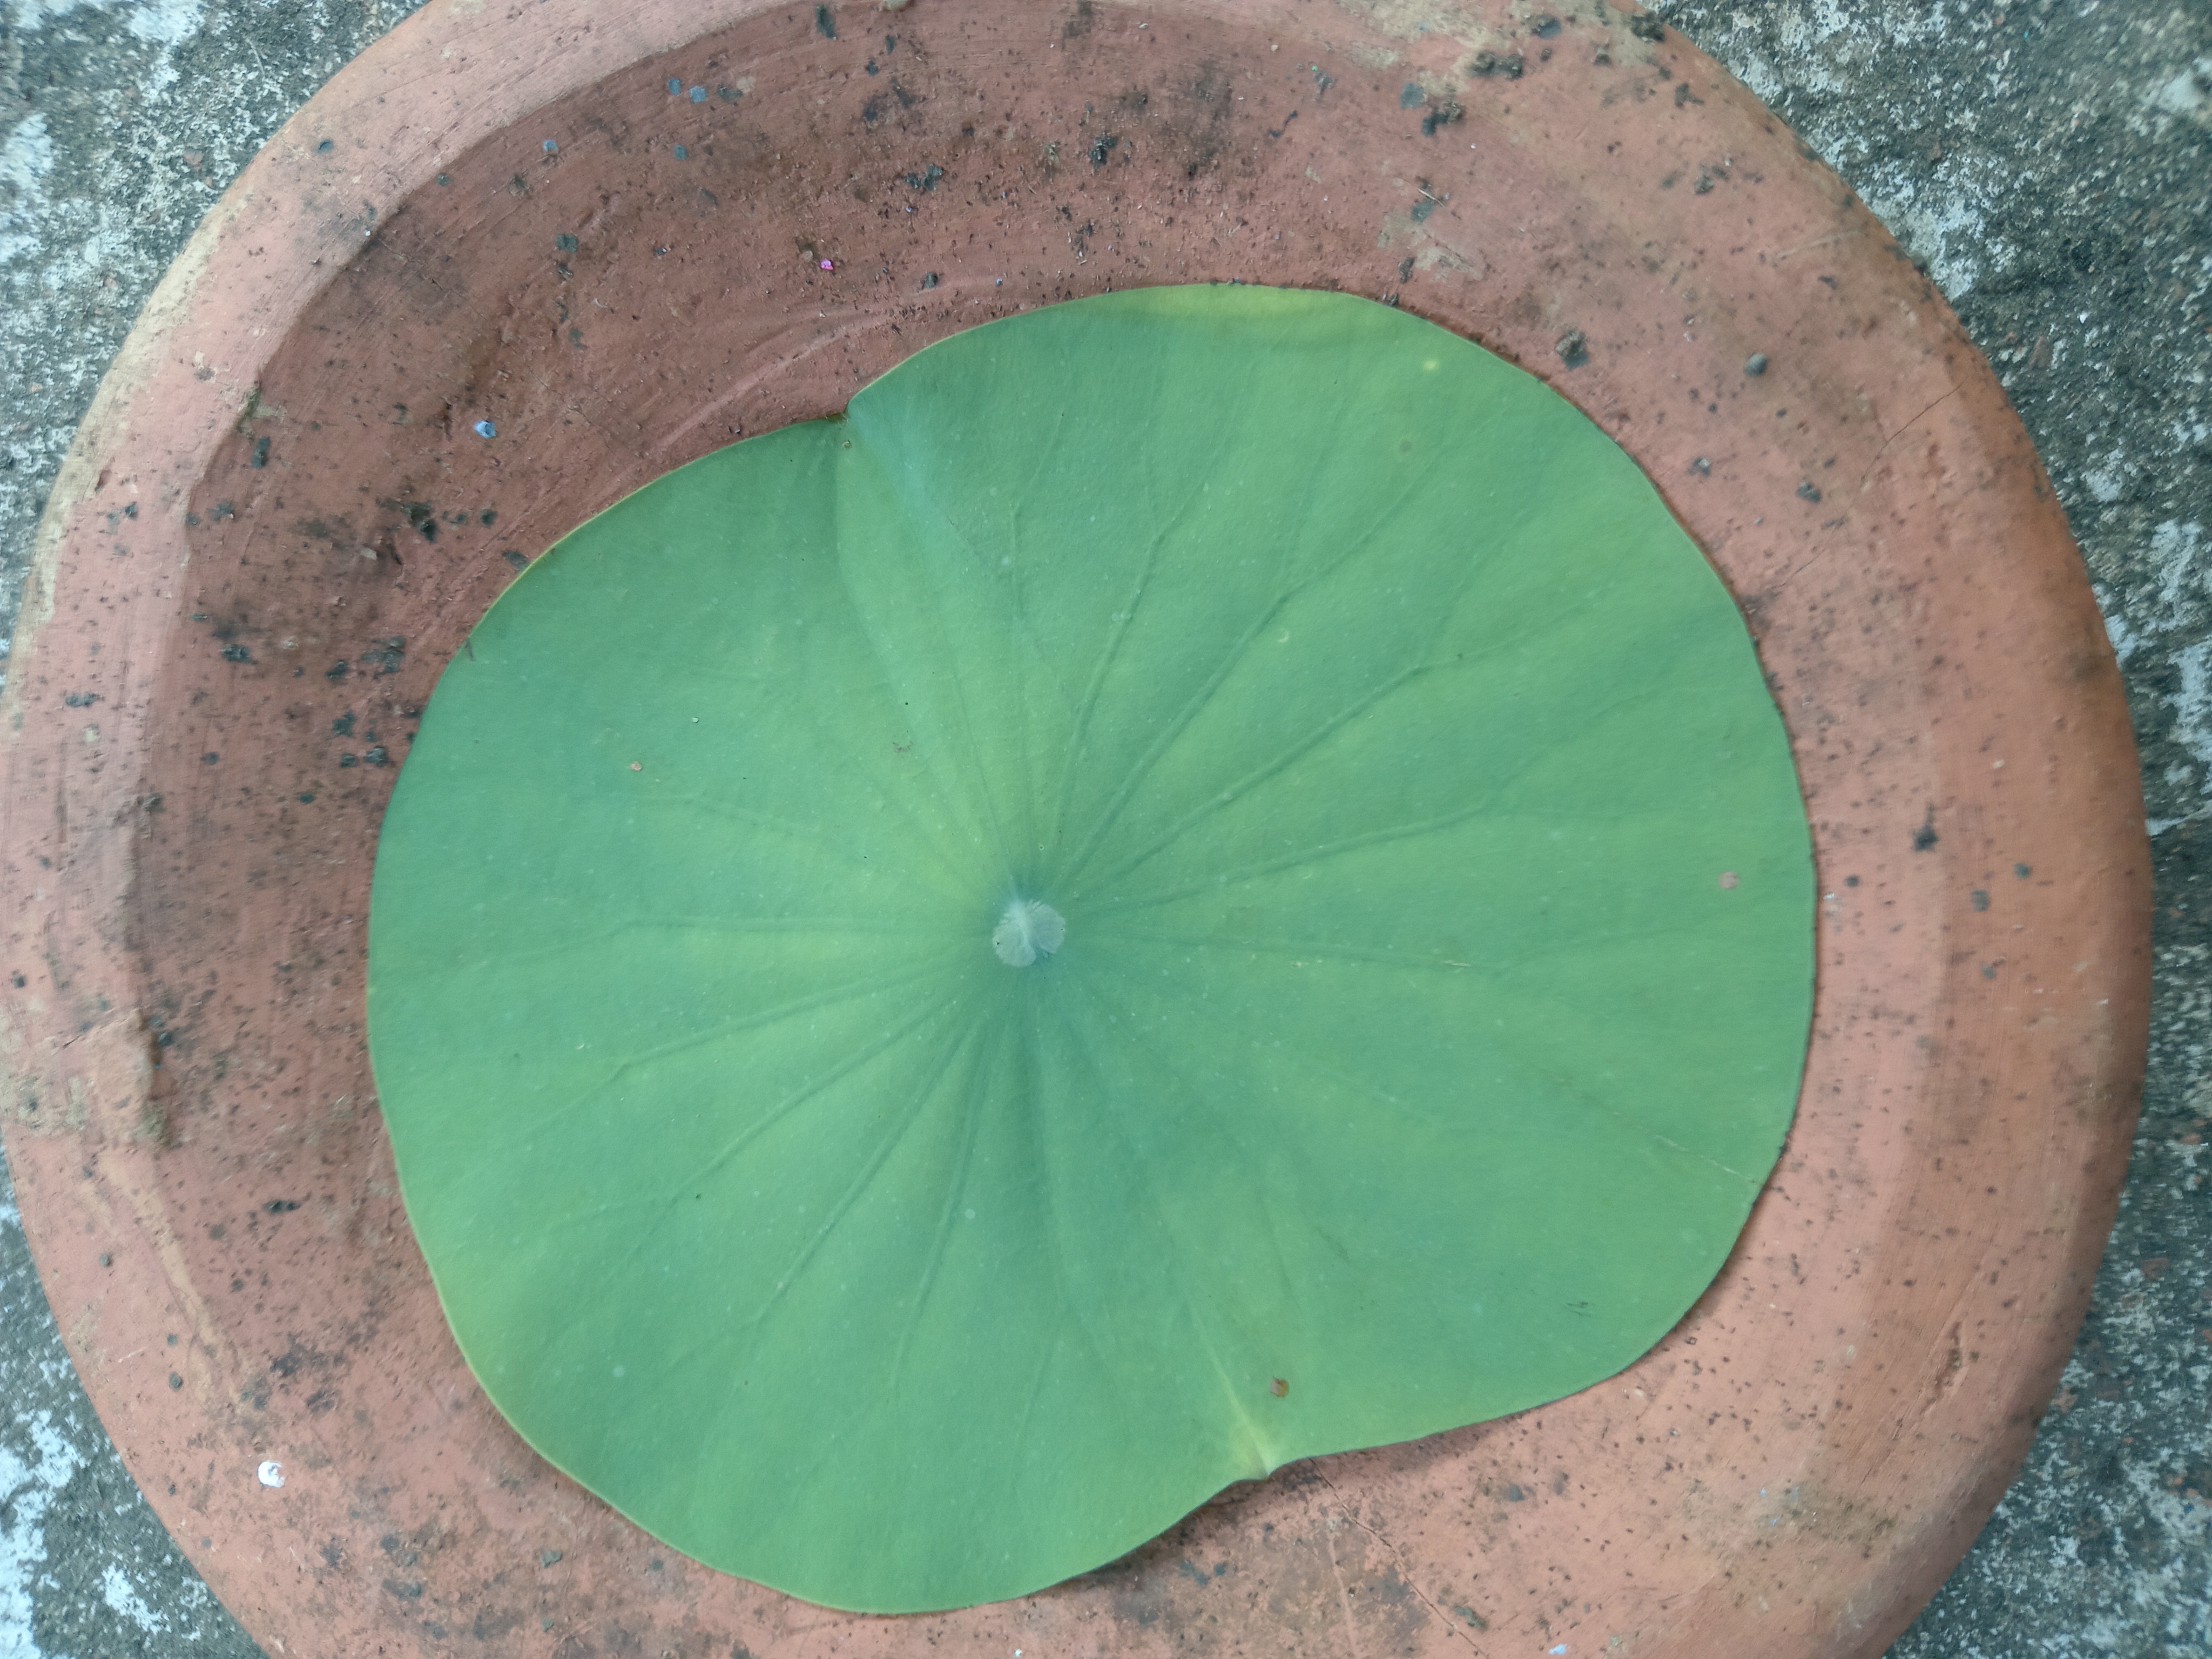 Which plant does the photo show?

lotus
